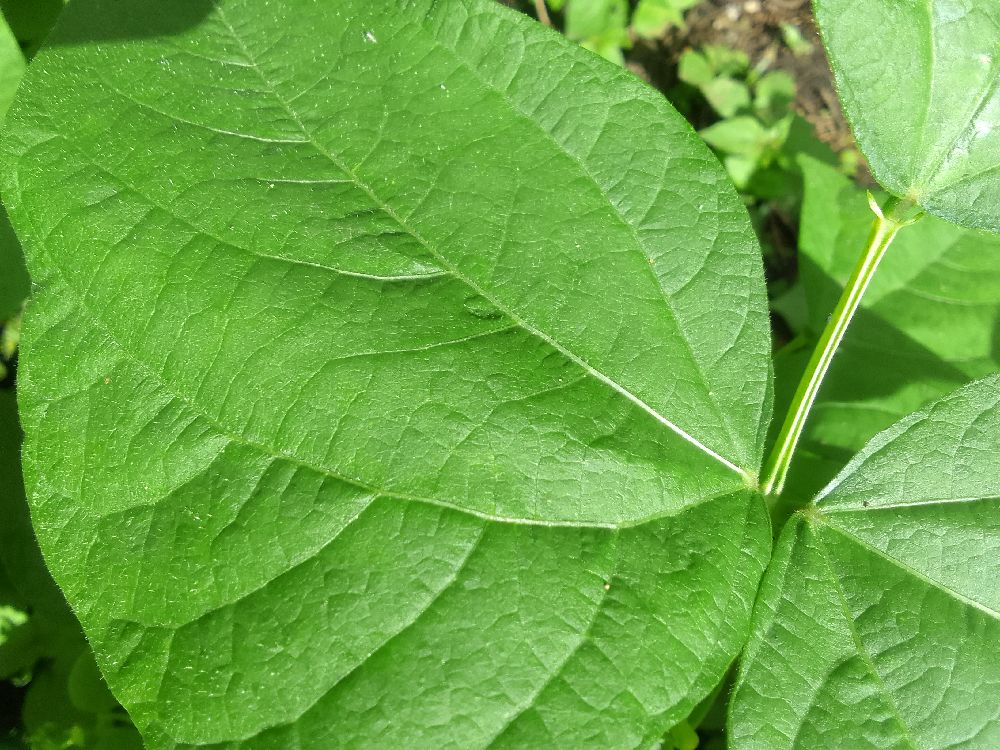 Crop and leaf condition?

common bean, healthy
